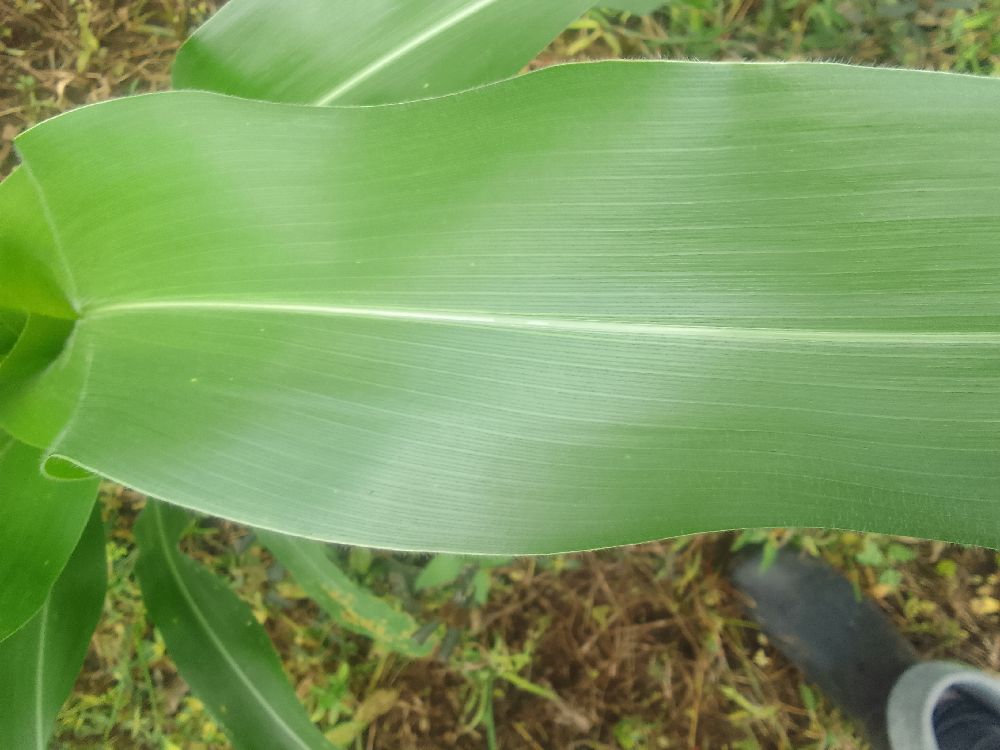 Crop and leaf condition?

maize, healthy
